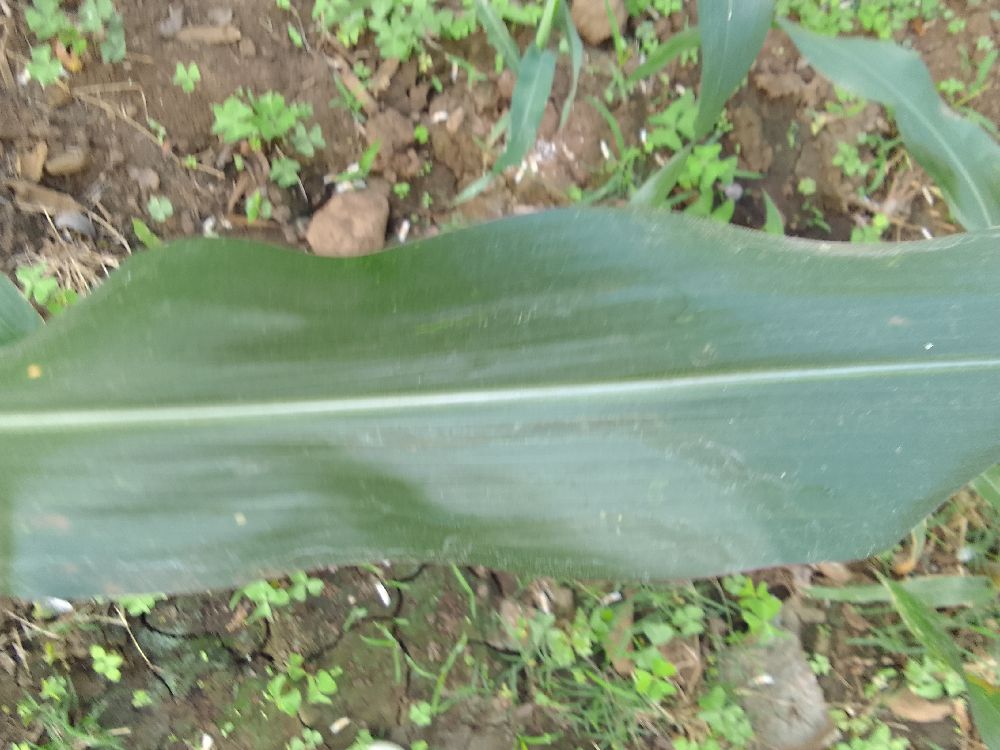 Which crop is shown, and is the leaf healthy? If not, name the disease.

maize, healthy
